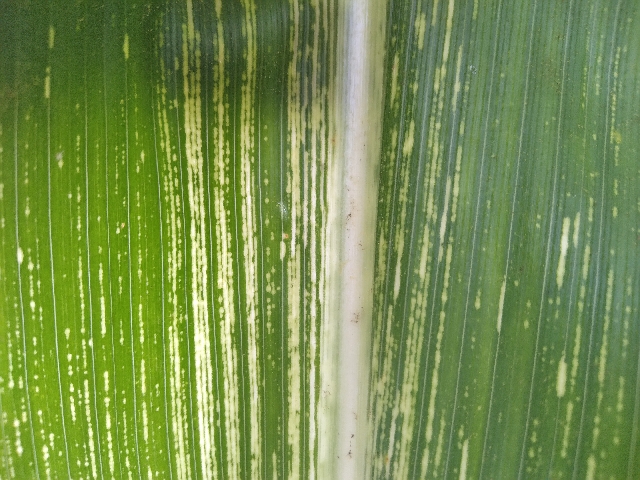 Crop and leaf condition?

maize, maize streak virus
